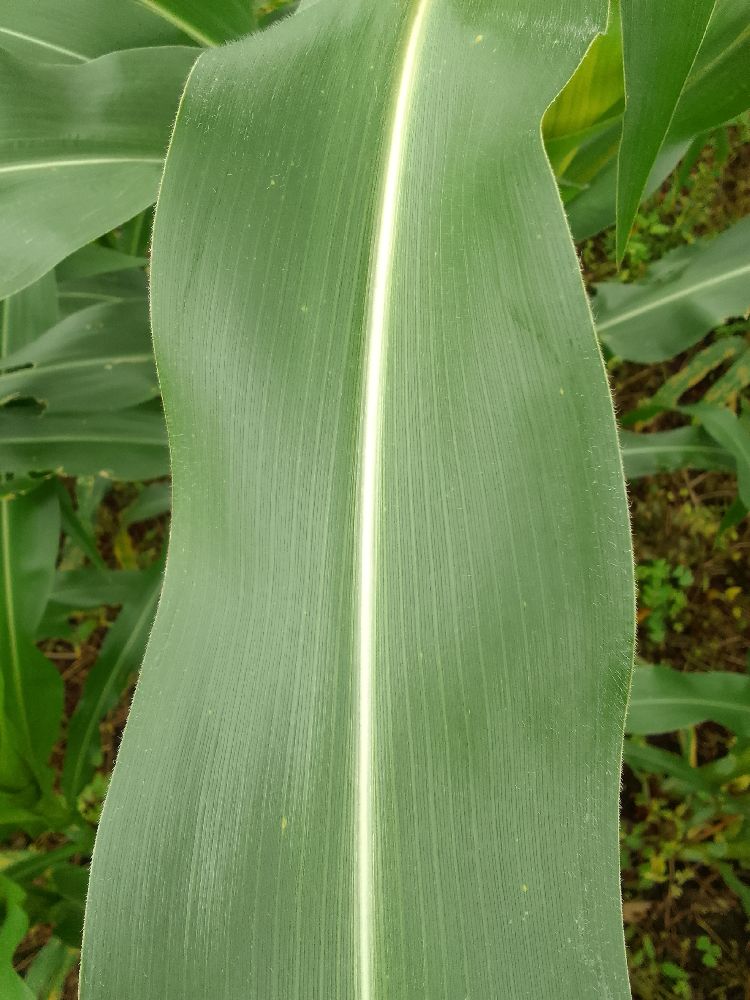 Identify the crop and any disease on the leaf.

maize, healthy
